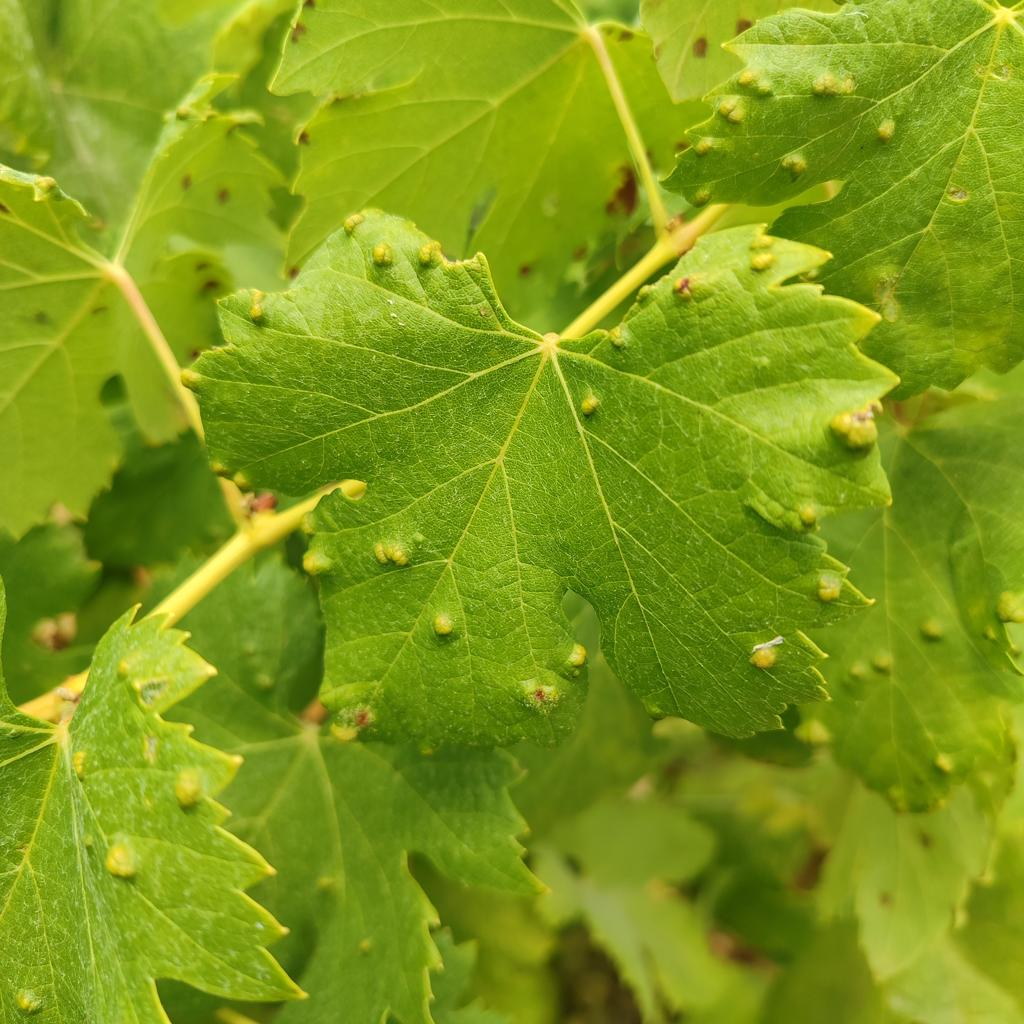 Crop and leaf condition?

grapevine, erineum mite
